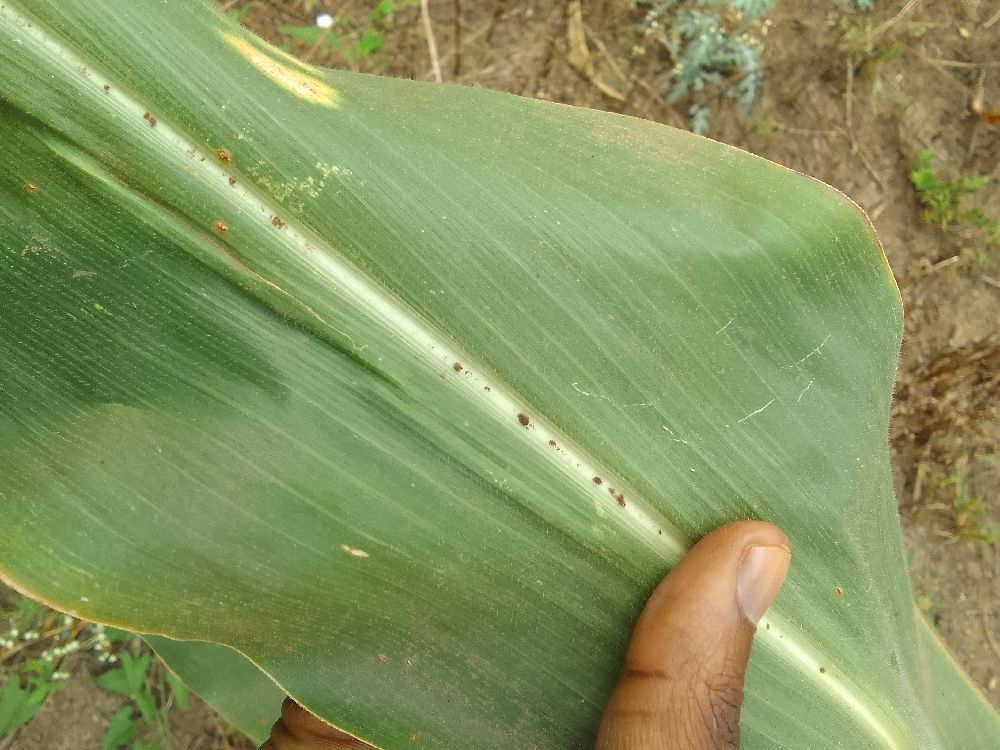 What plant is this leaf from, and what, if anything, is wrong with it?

maize, healthy
